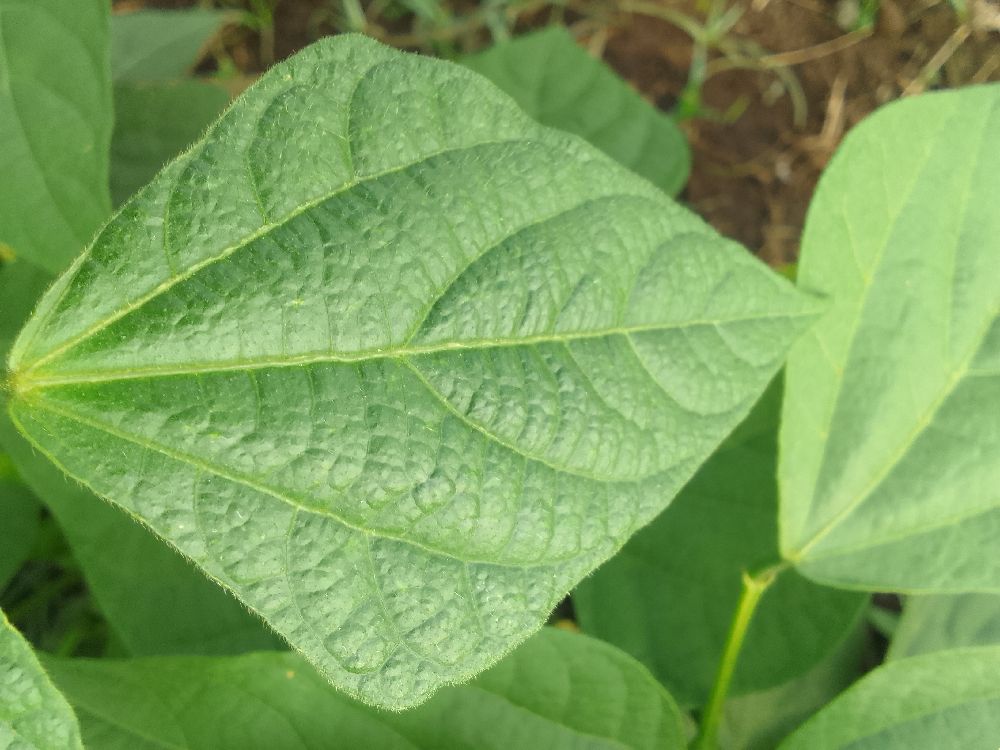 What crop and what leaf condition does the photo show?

common bean, healthy
